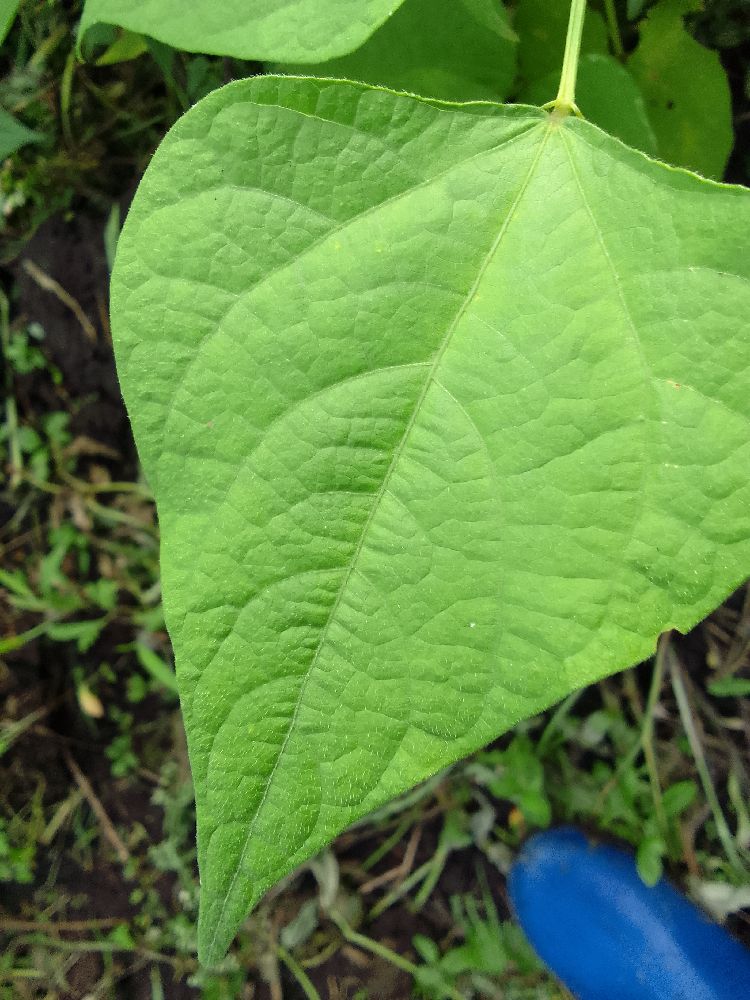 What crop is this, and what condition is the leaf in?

common bean, healthy
